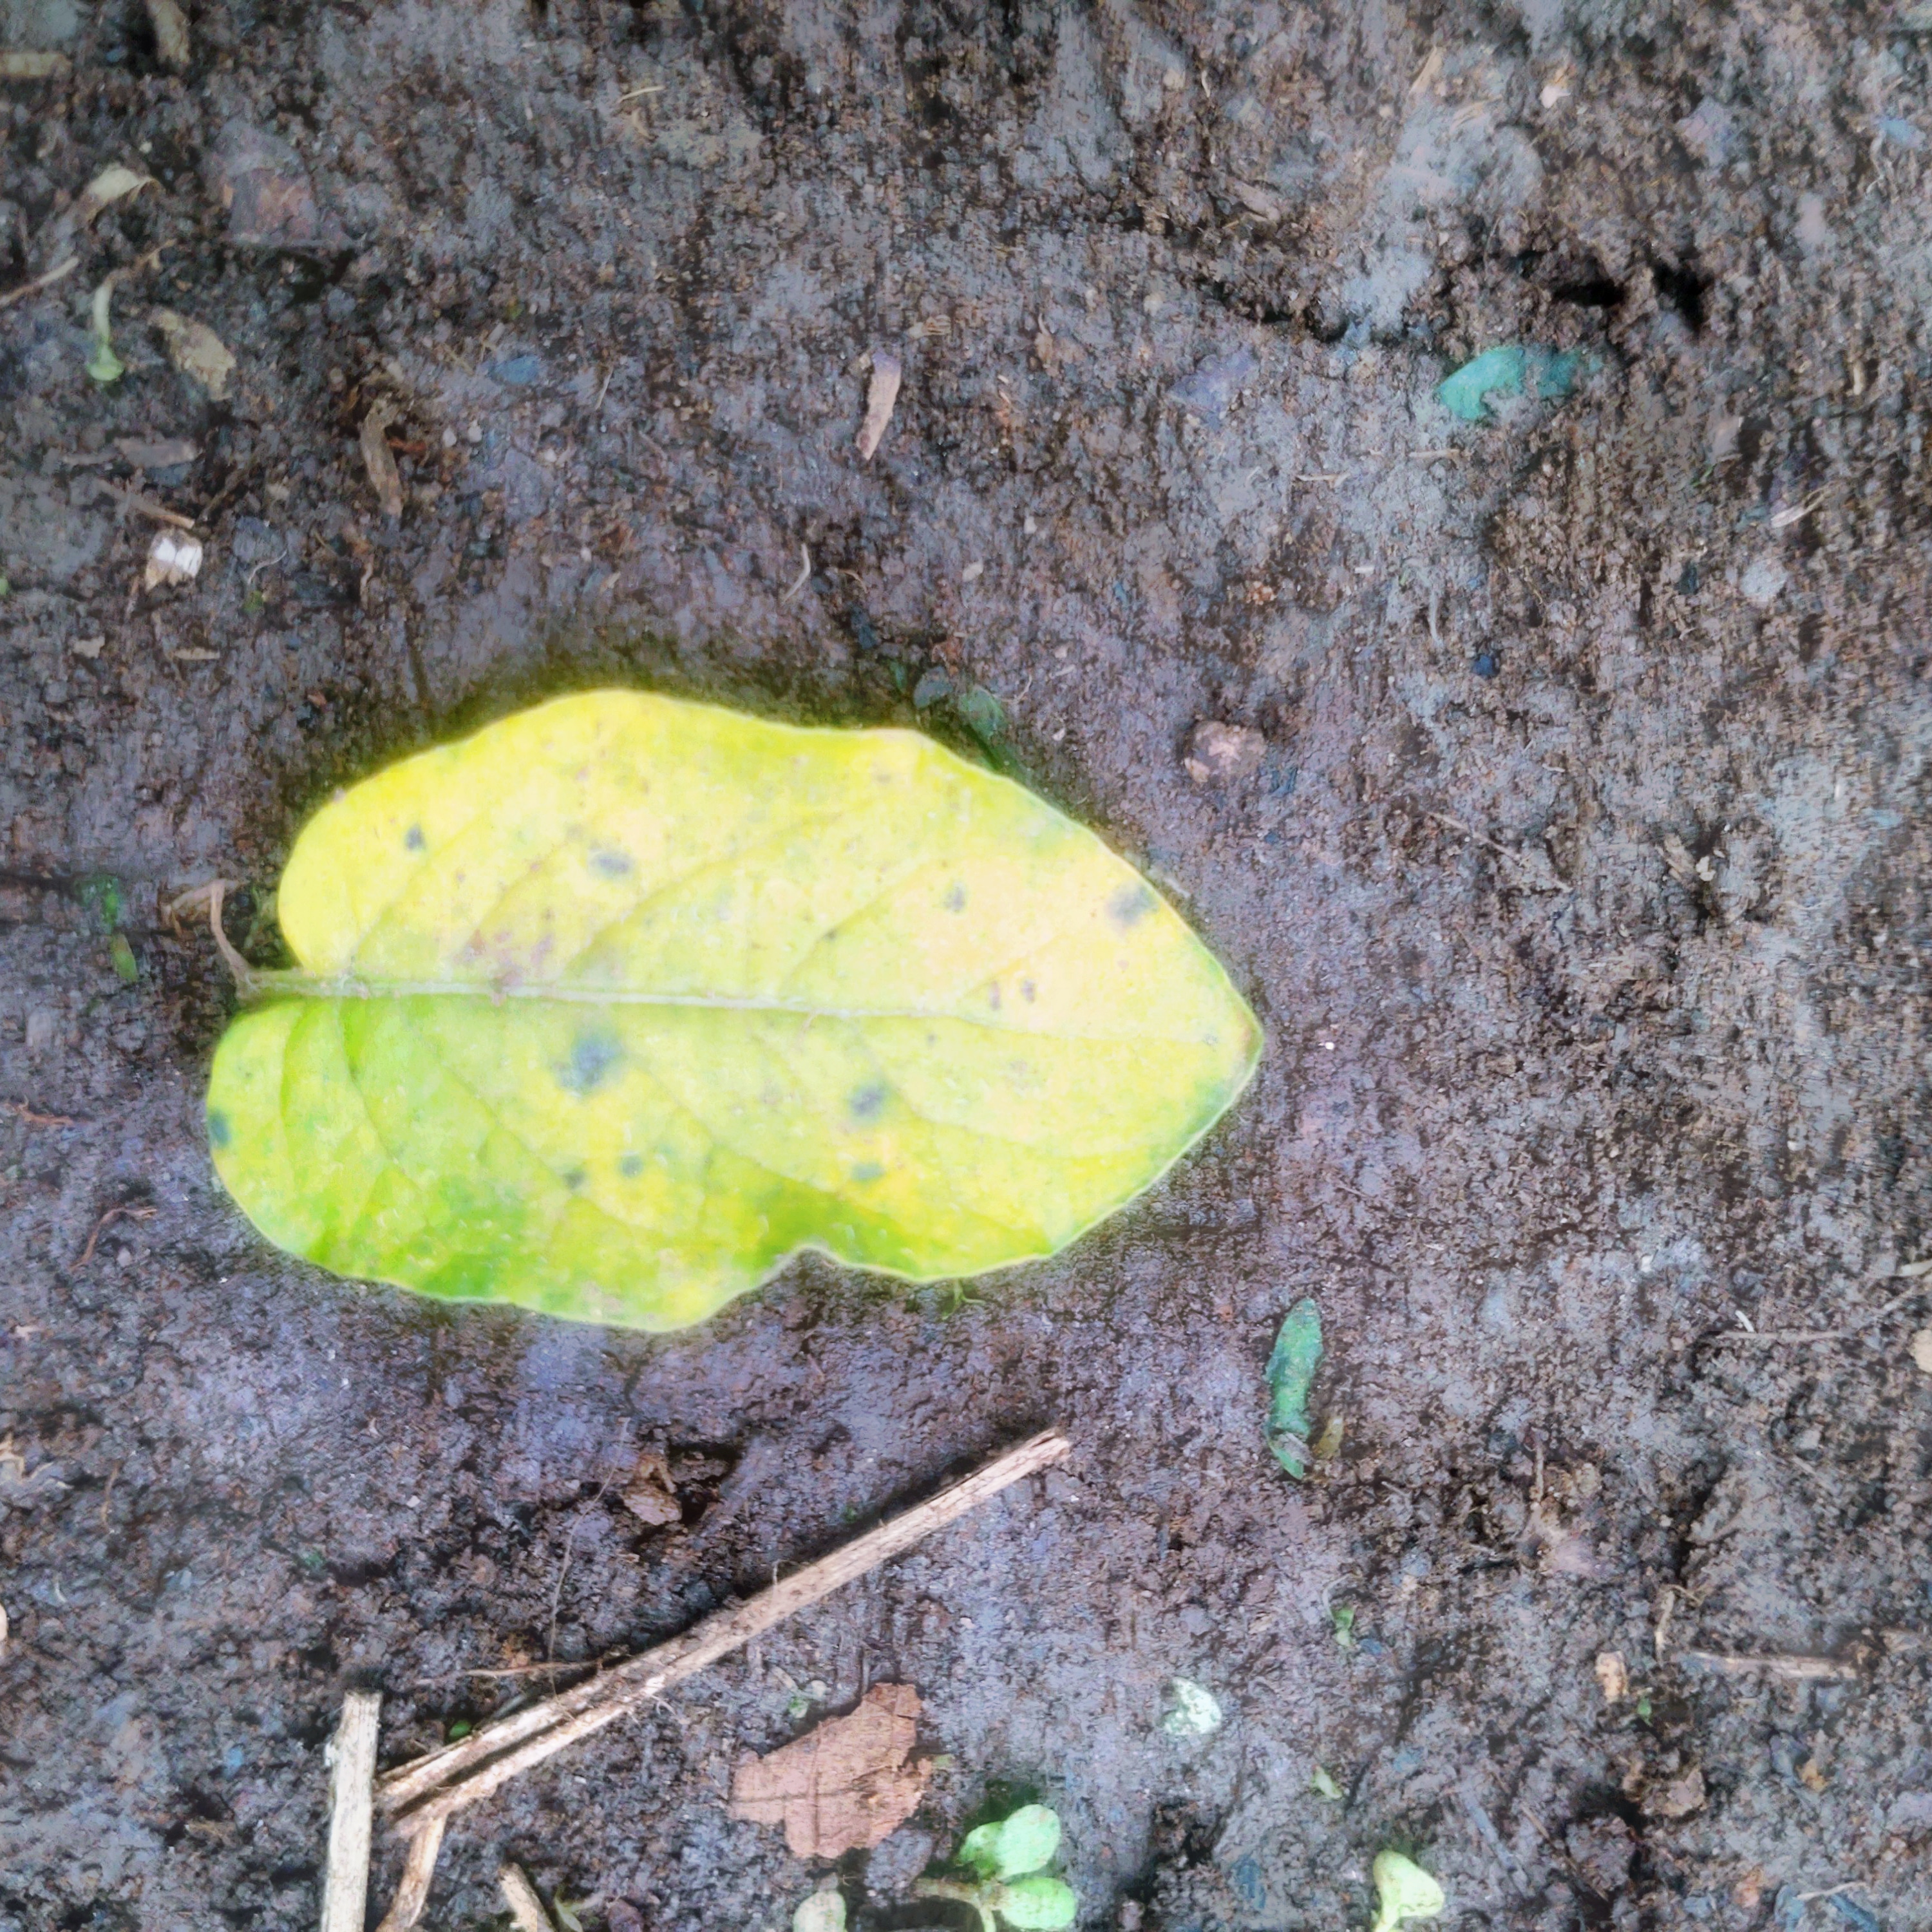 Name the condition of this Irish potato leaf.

late blight
